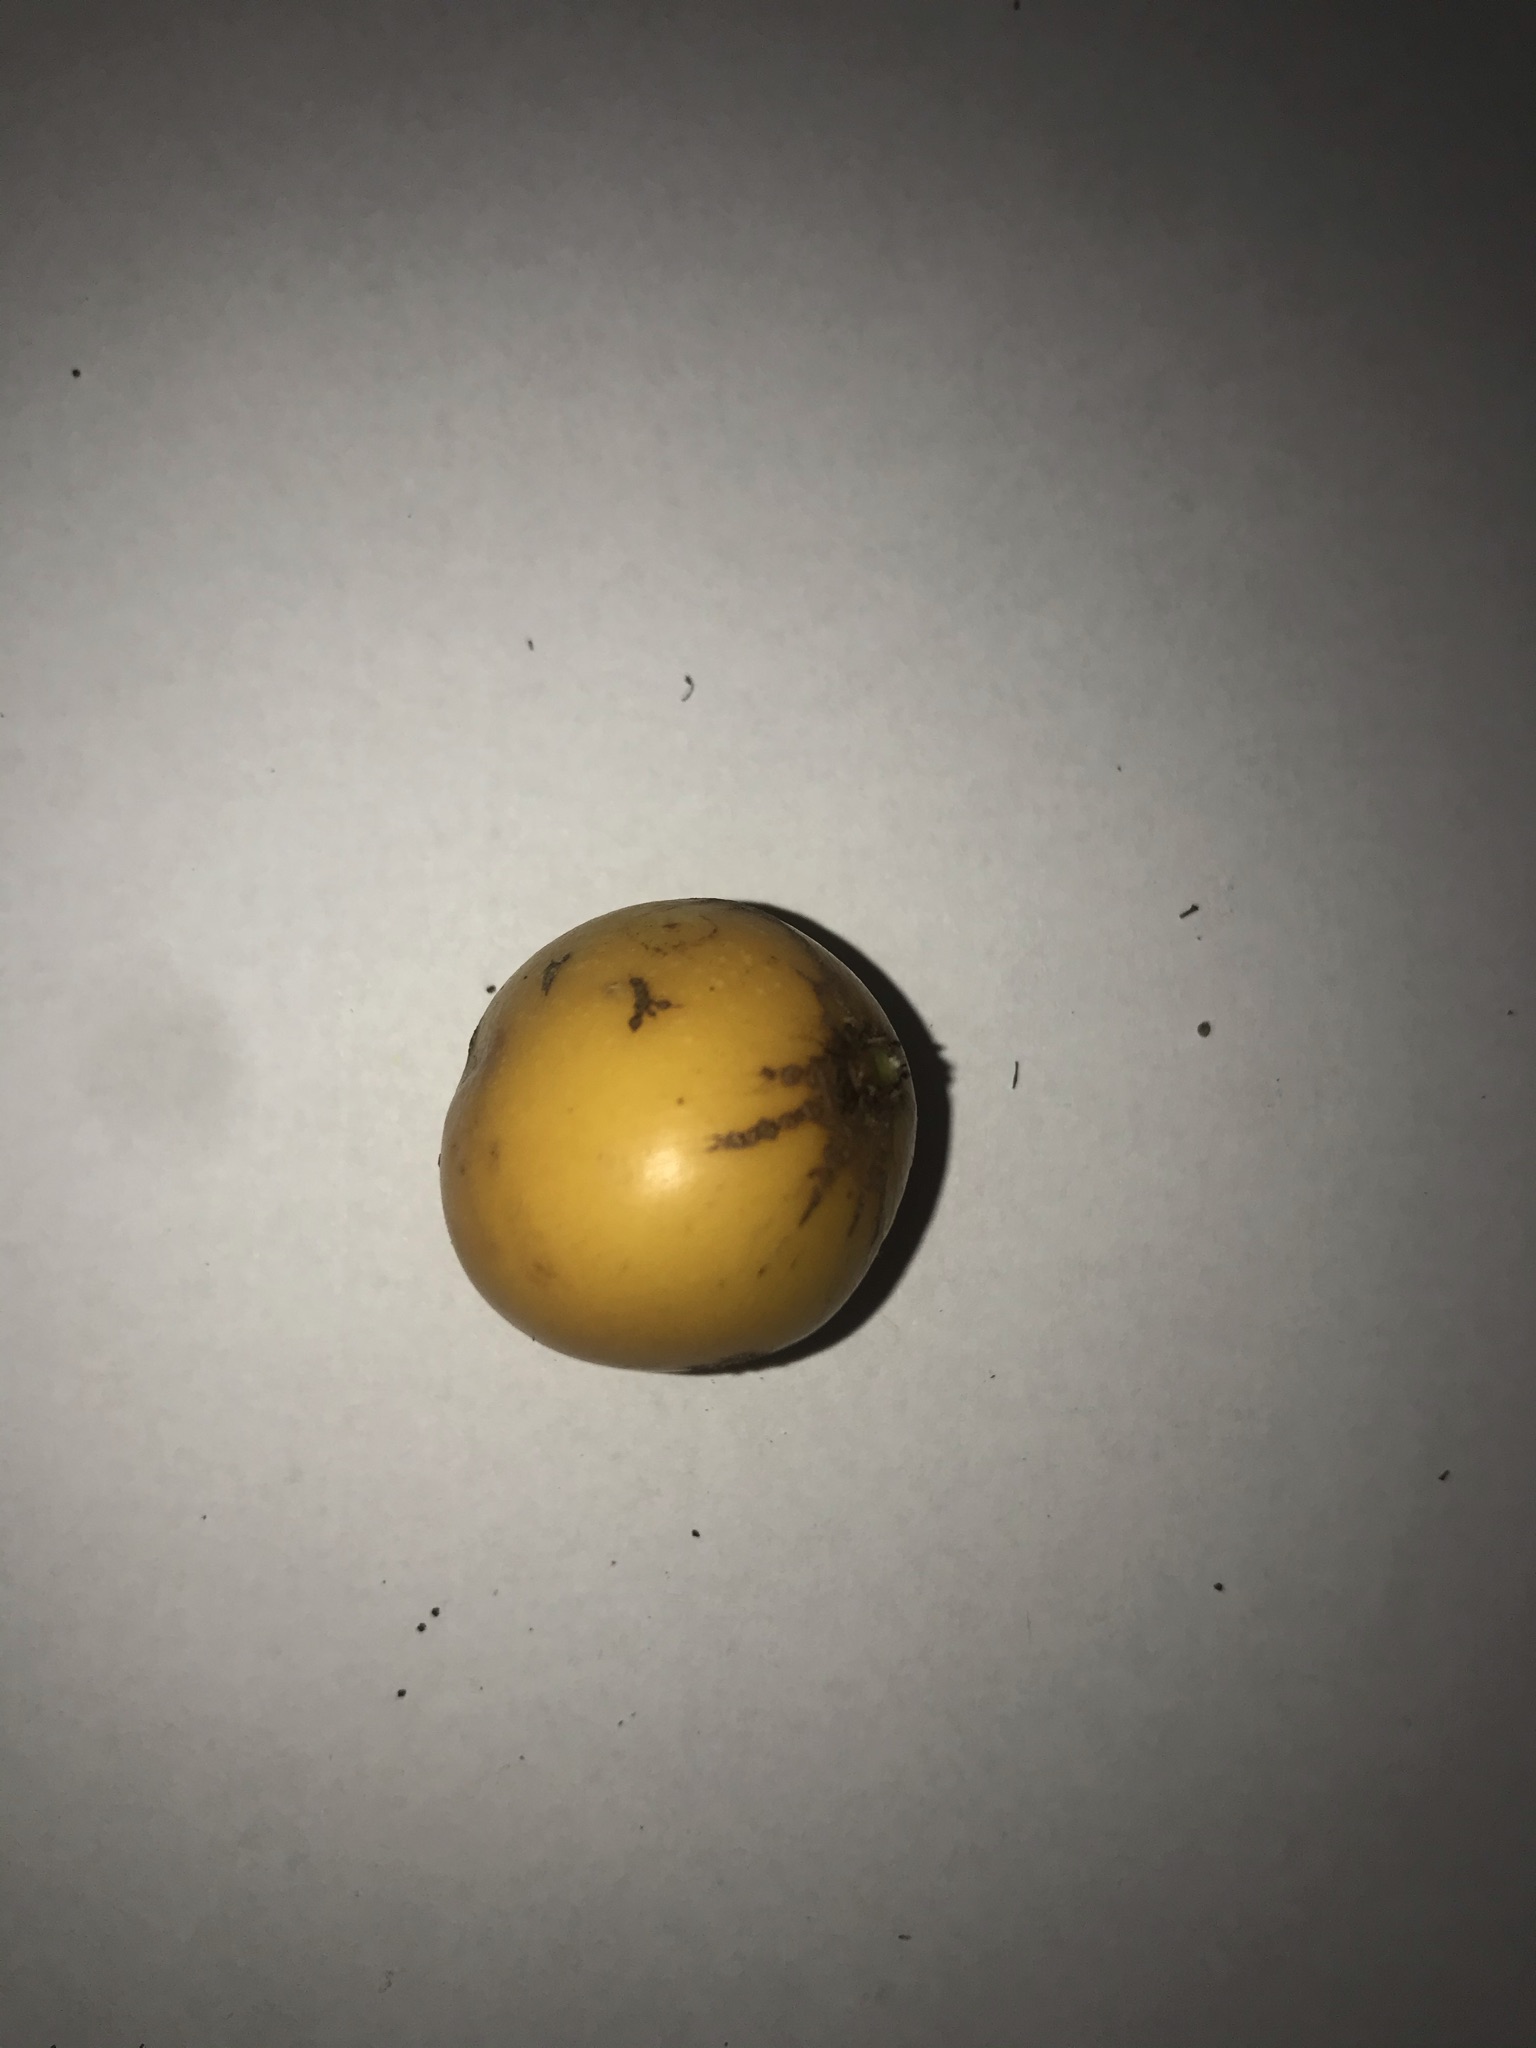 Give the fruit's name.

abiu
